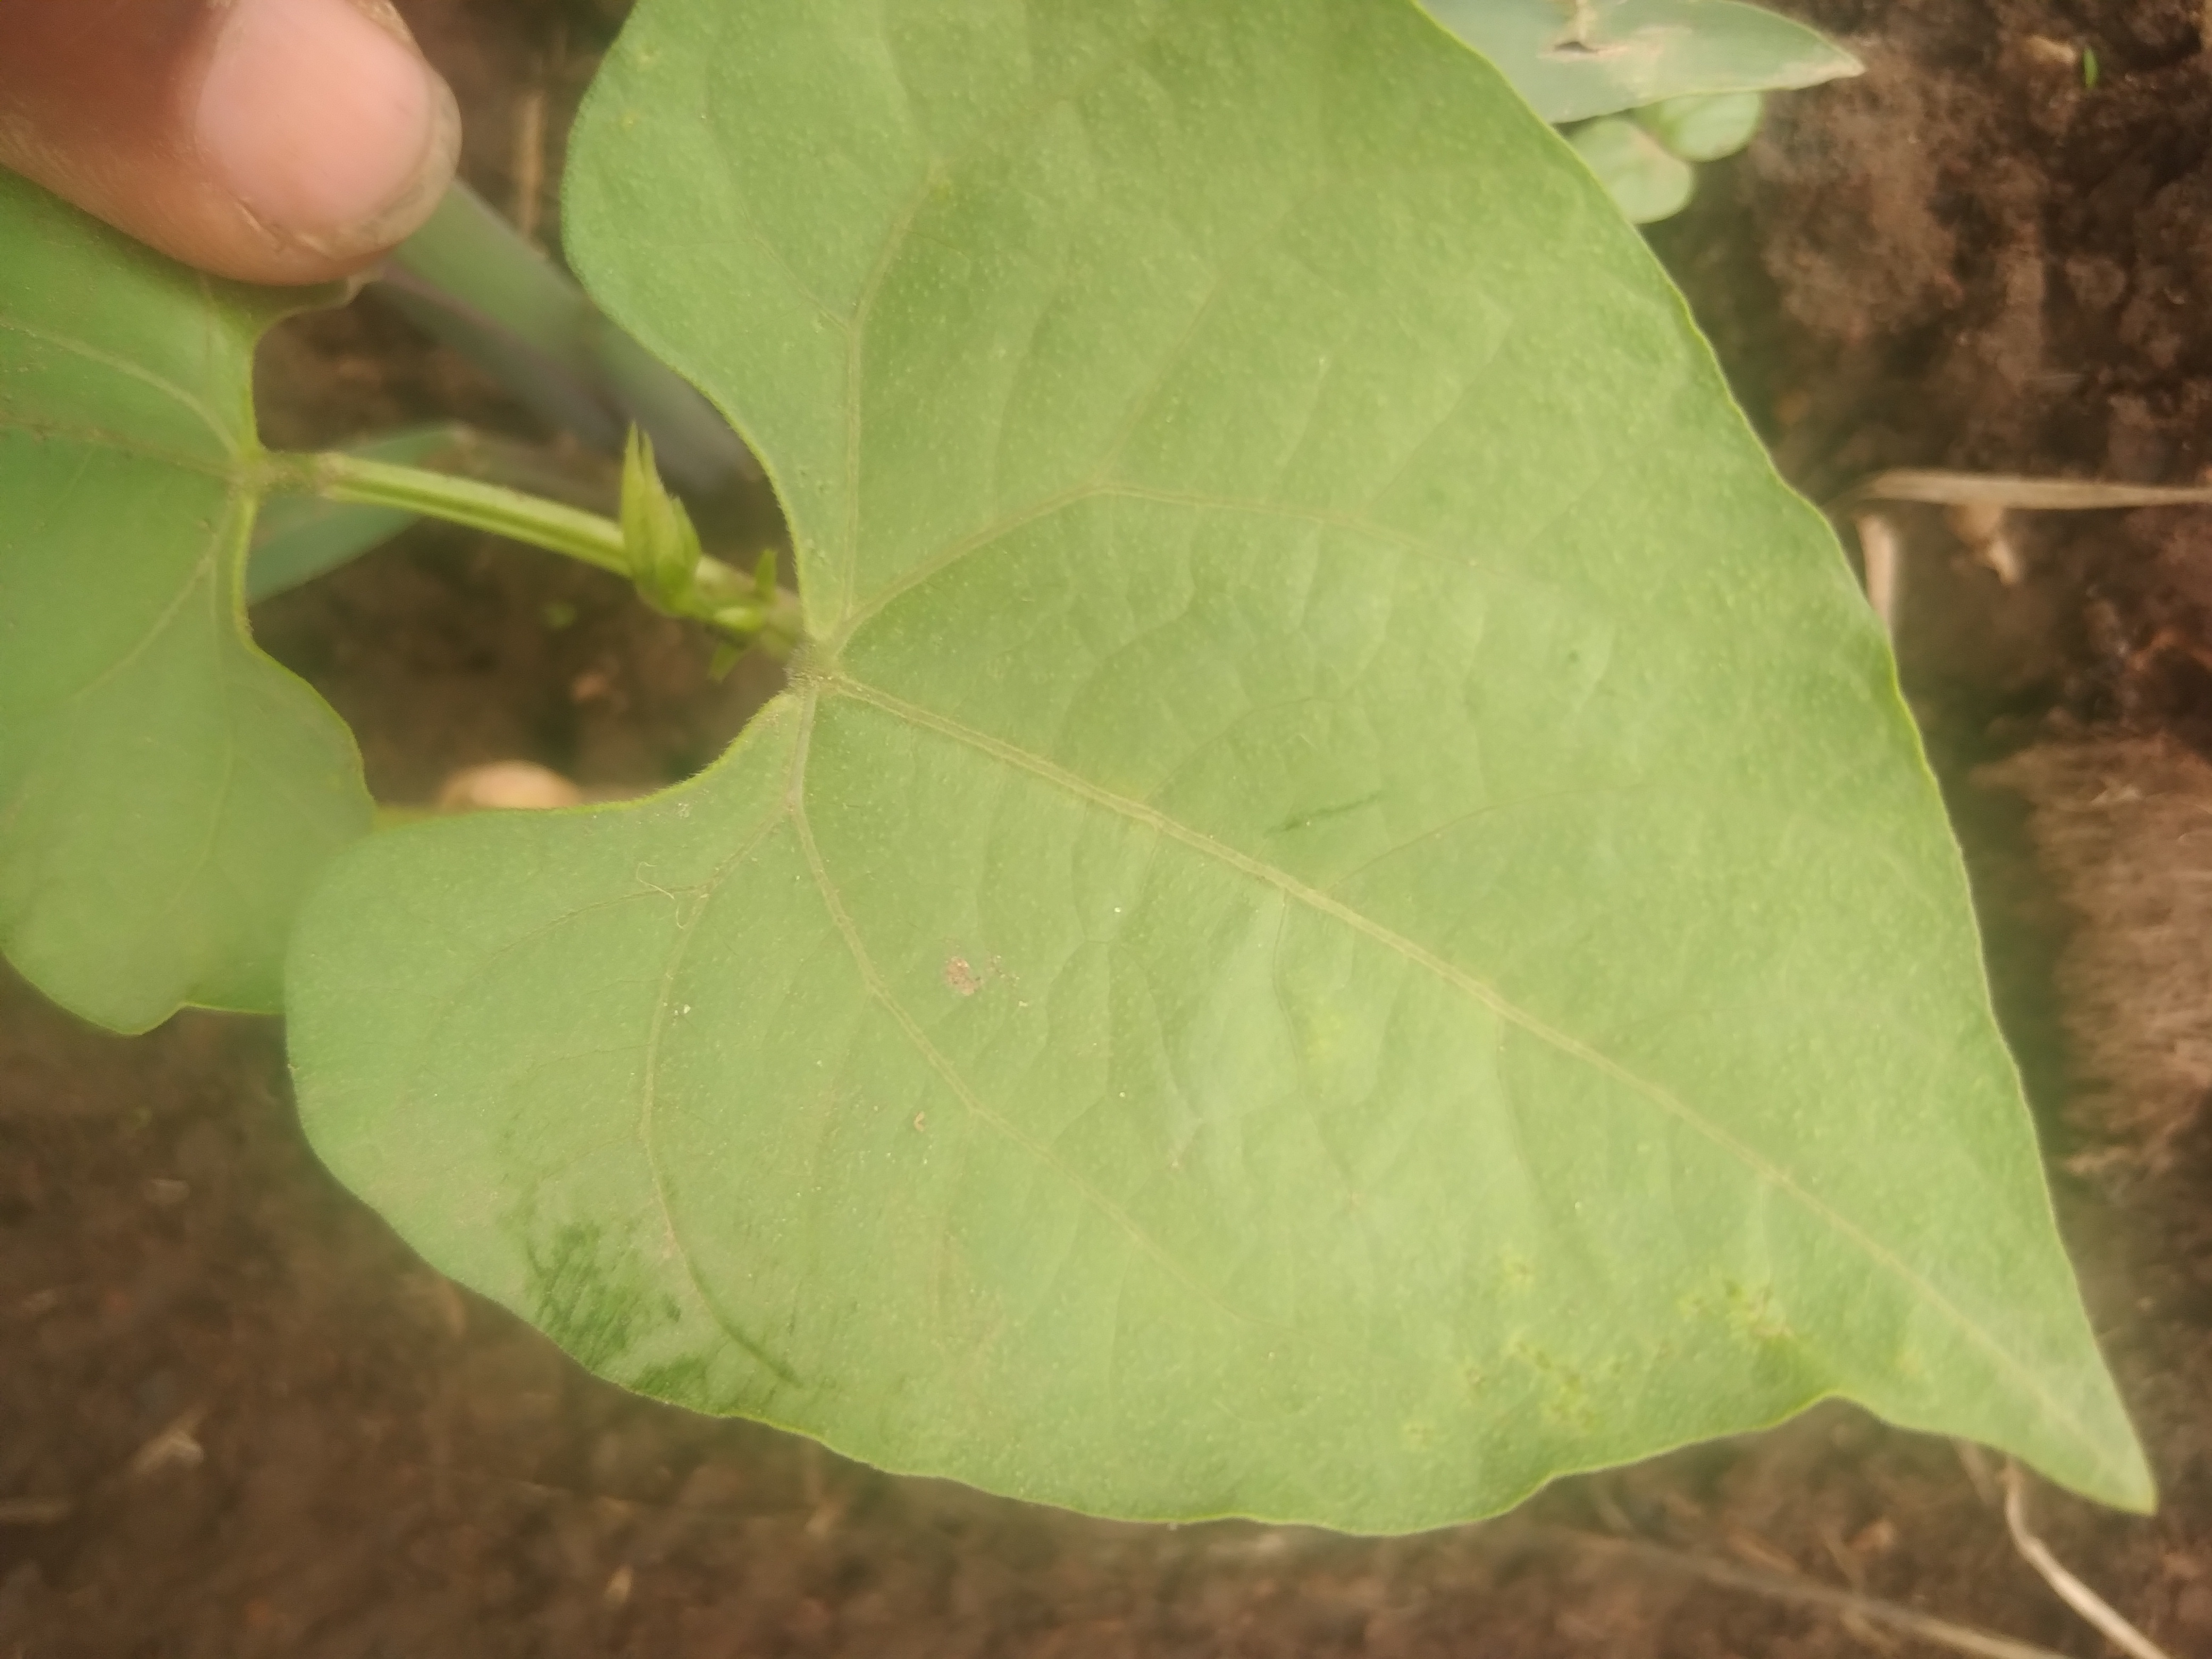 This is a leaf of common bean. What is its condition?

healthy
